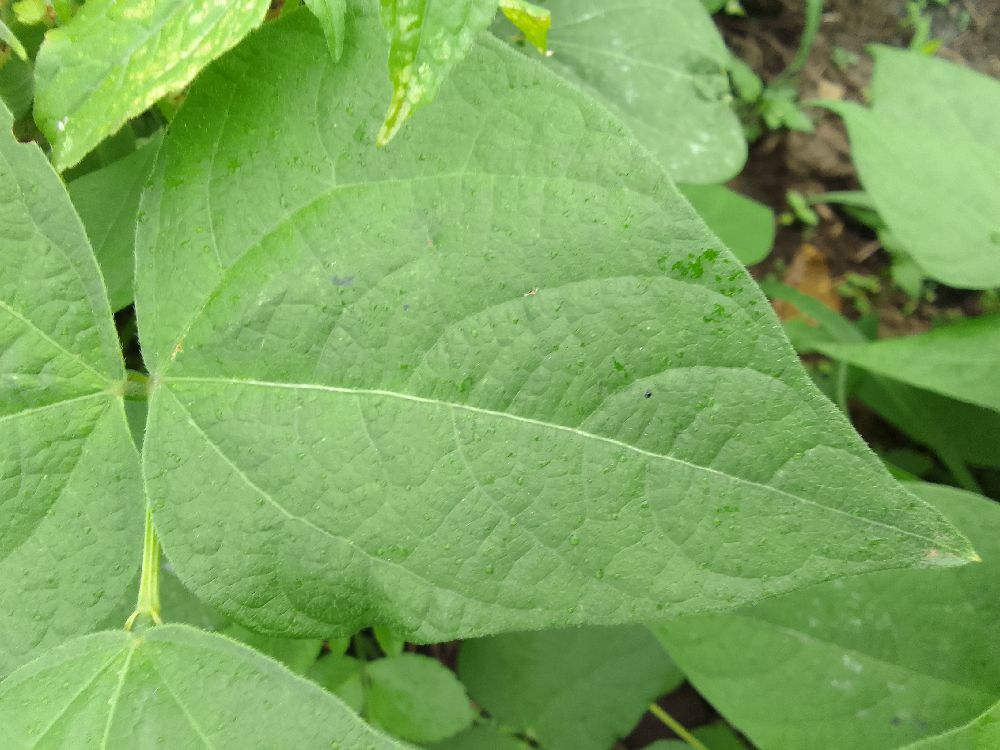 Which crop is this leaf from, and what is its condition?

common bean, healthy
